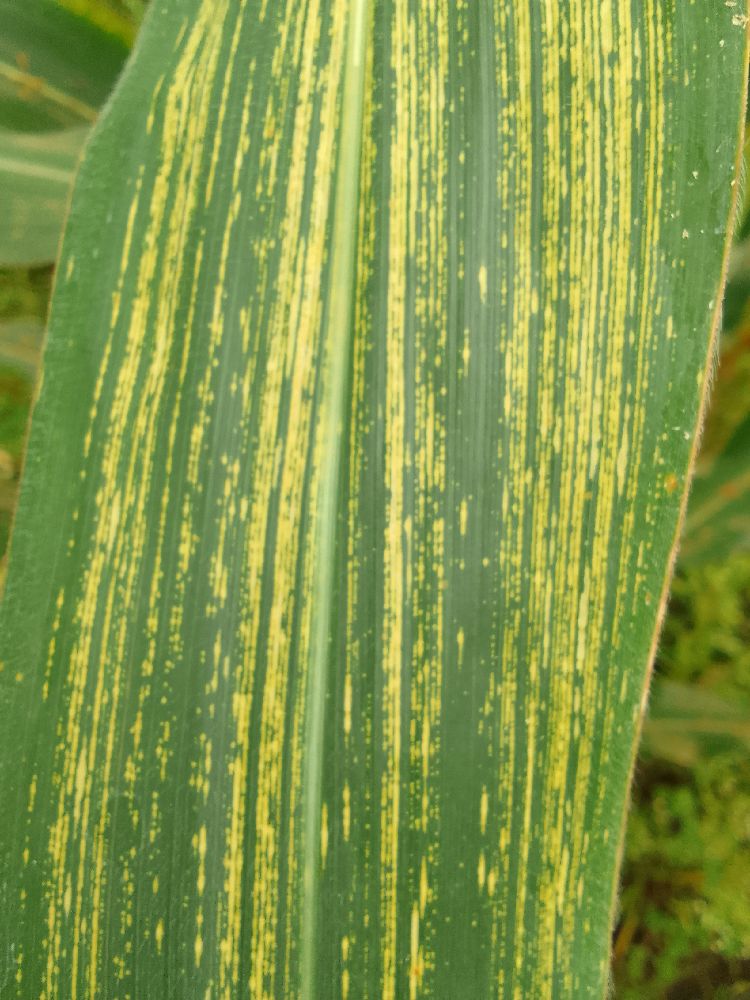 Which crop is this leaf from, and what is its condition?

maize, maize streak virus
